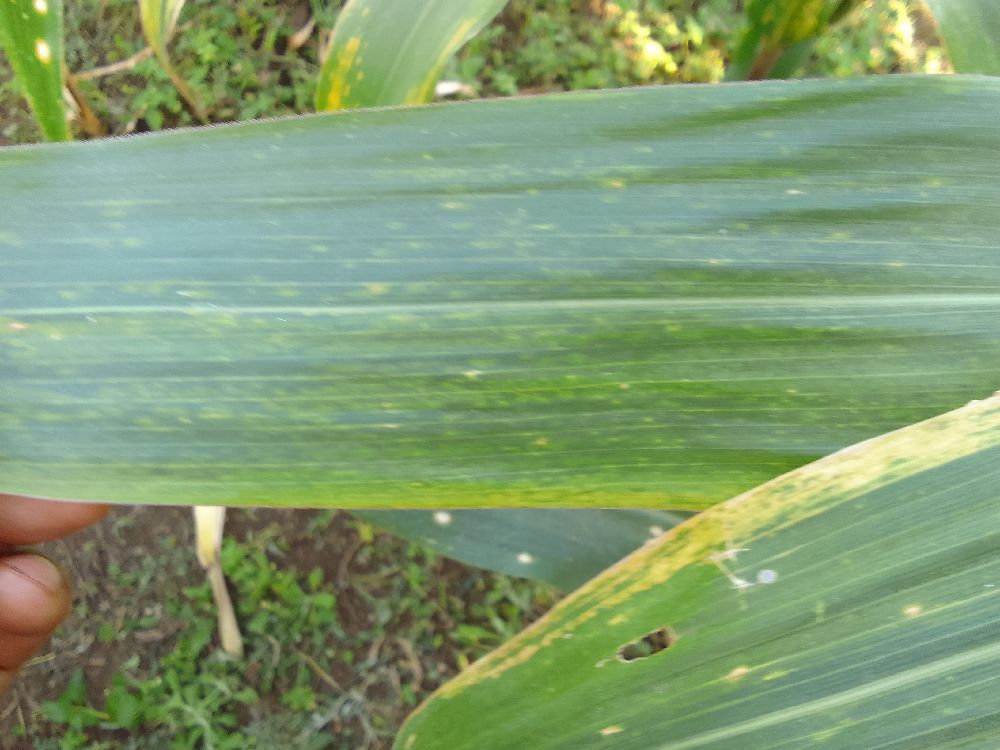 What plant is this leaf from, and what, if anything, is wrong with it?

maize, maize lethal necrosis
